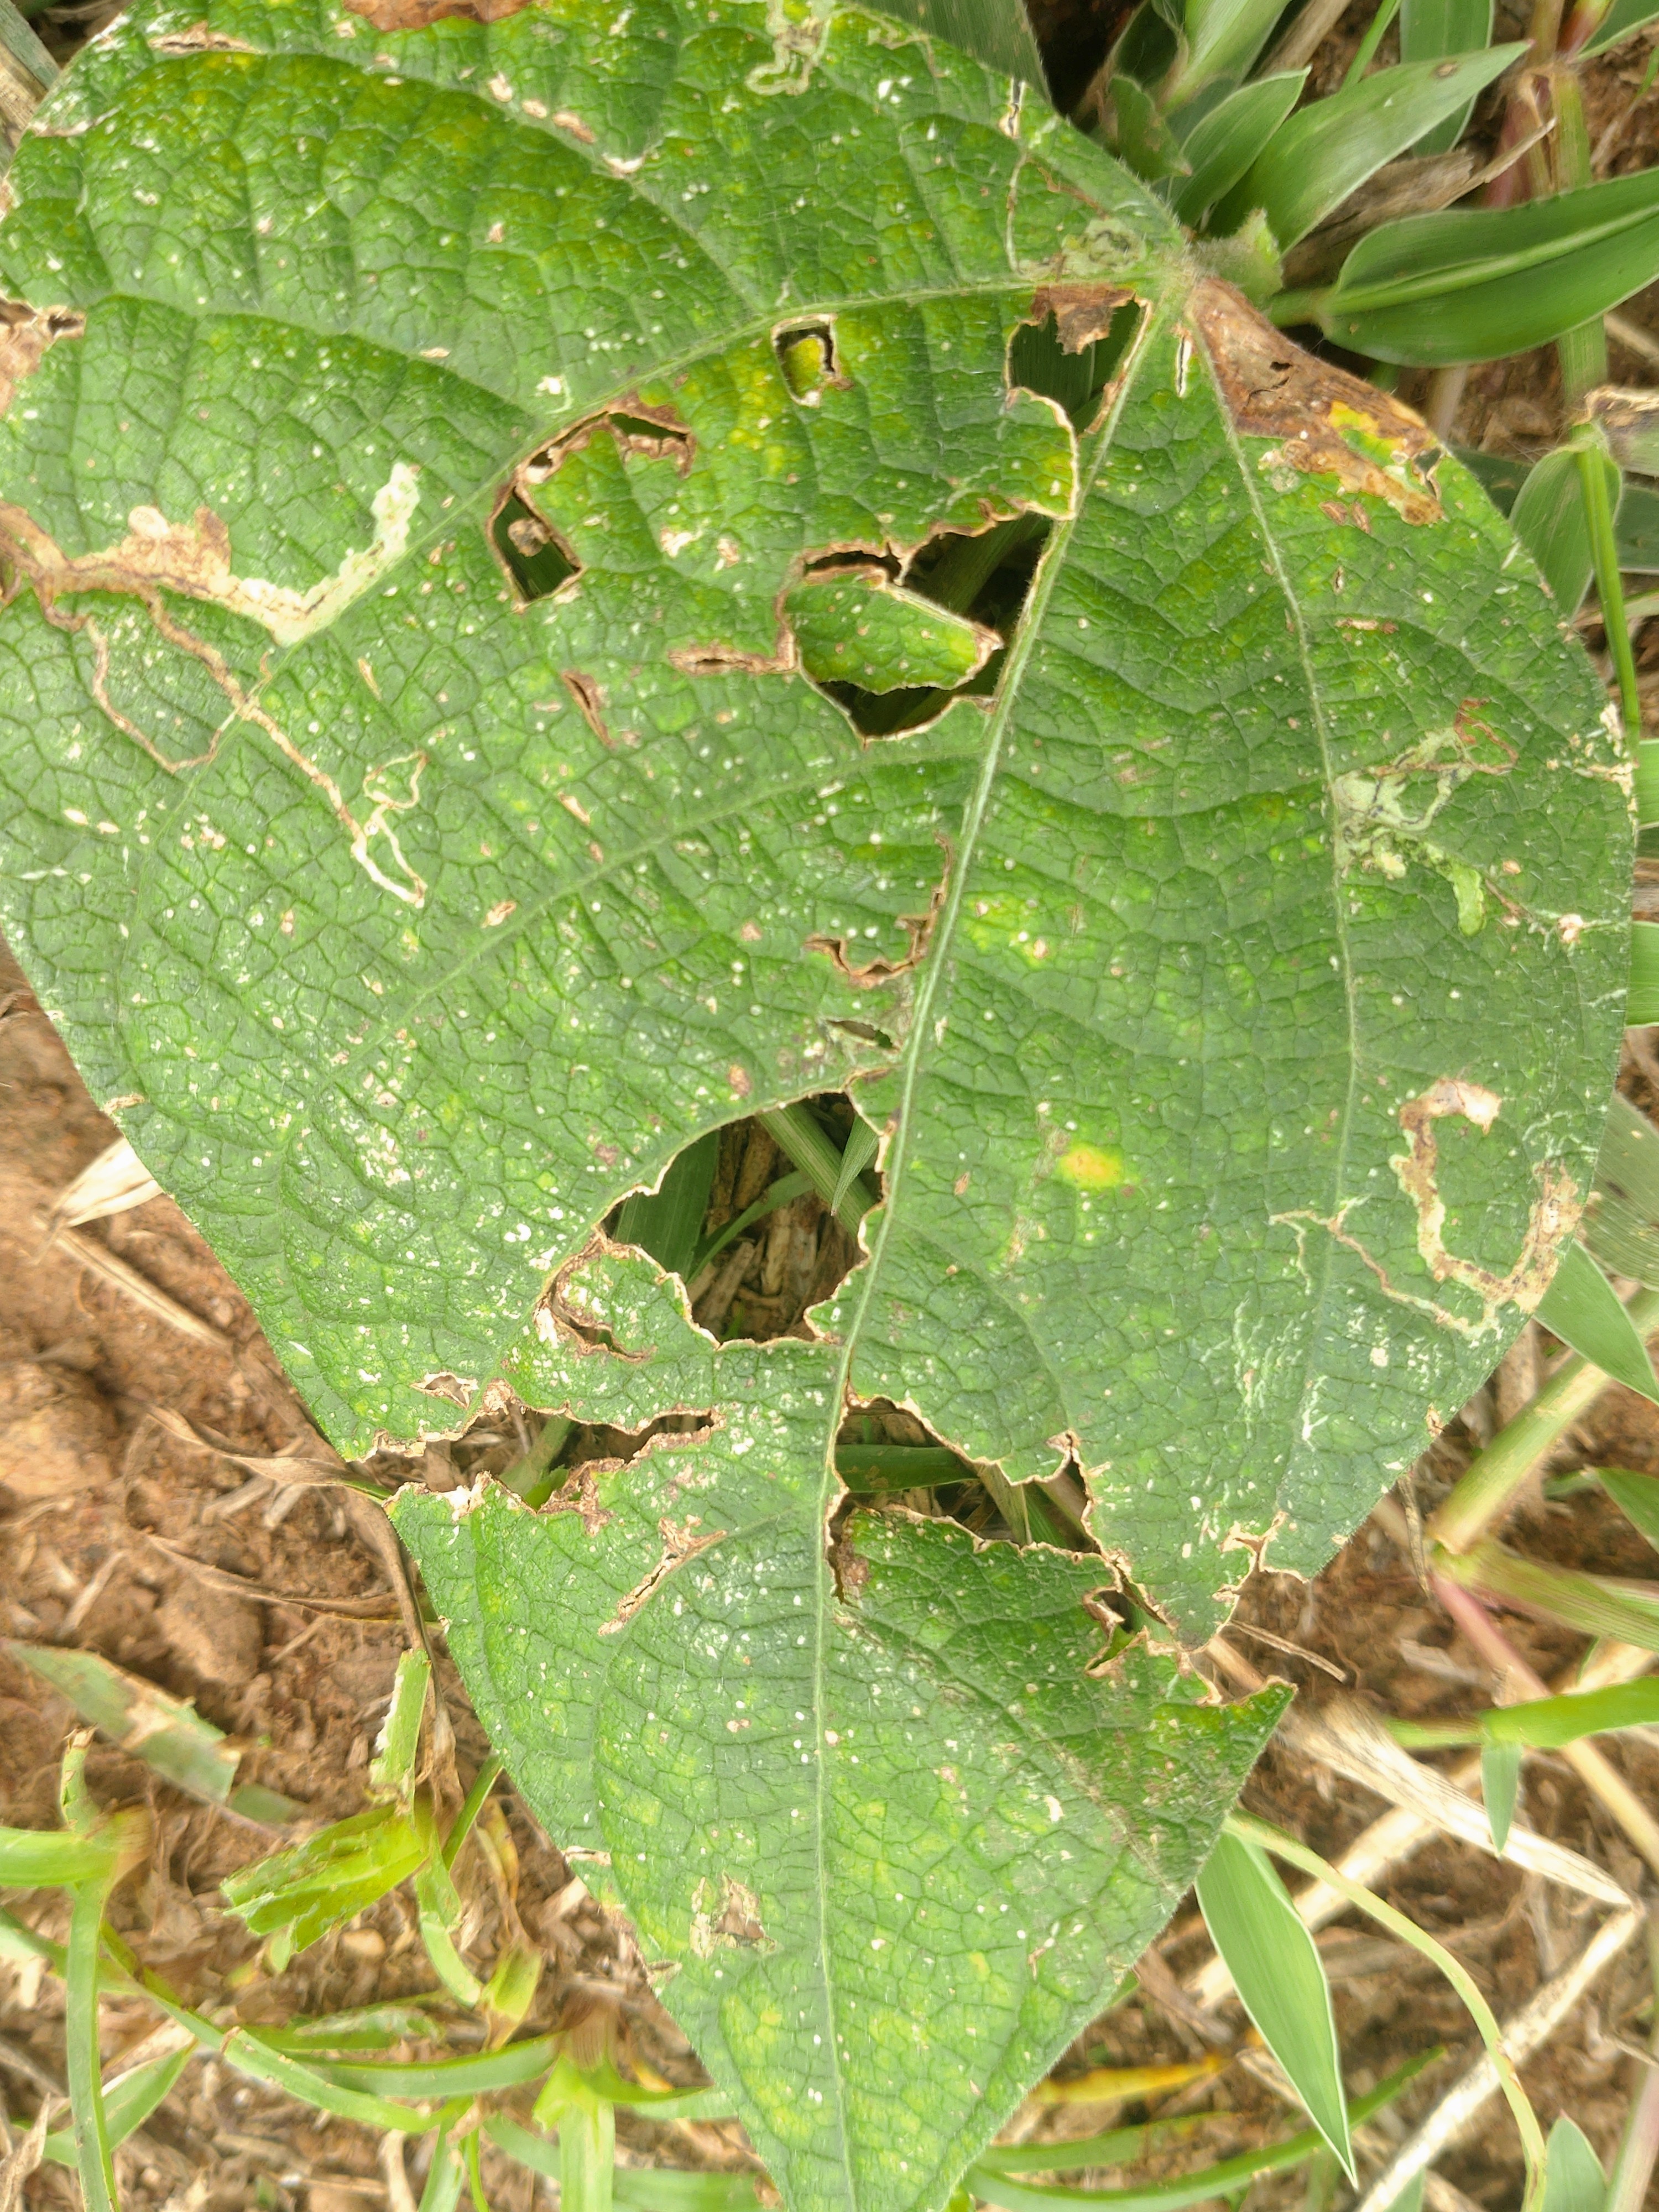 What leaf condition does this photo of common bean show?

anthracnose
